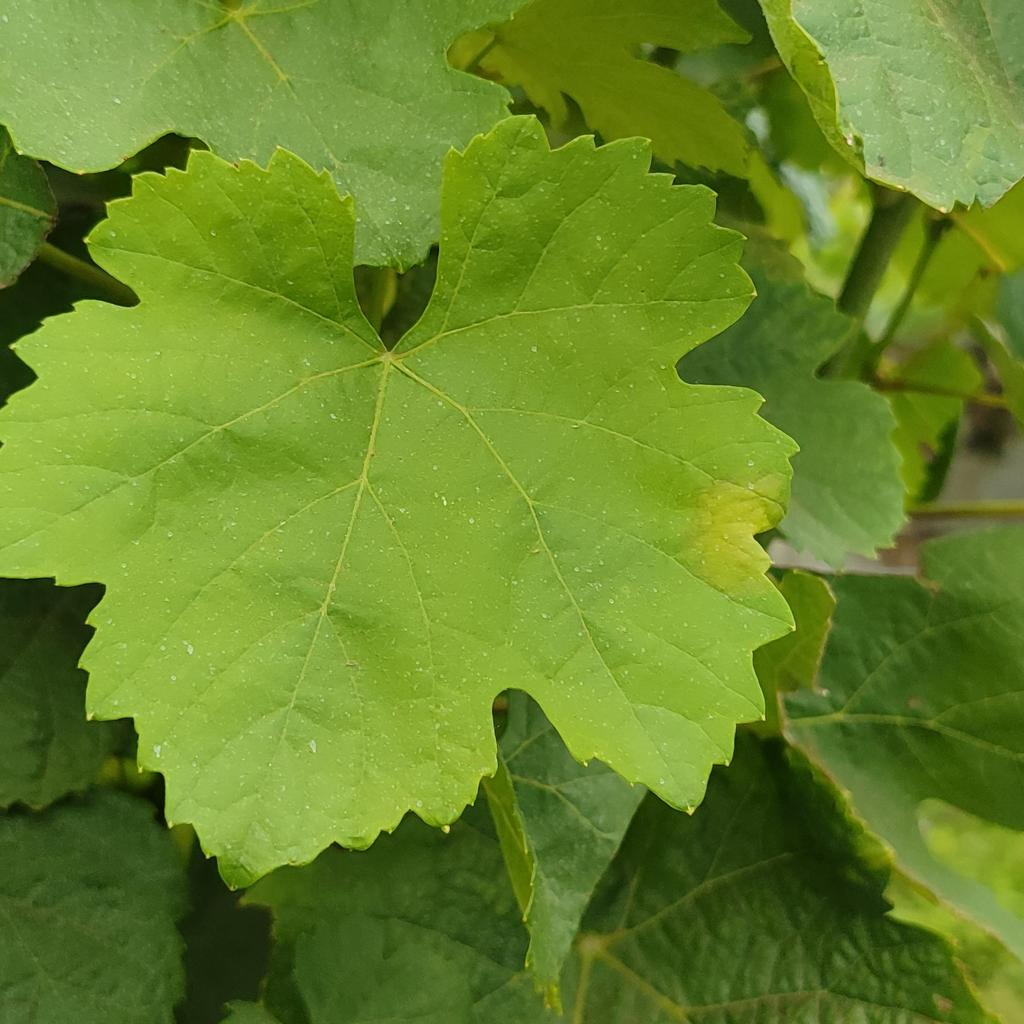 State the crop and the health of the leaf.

grapevine, downy mildew
